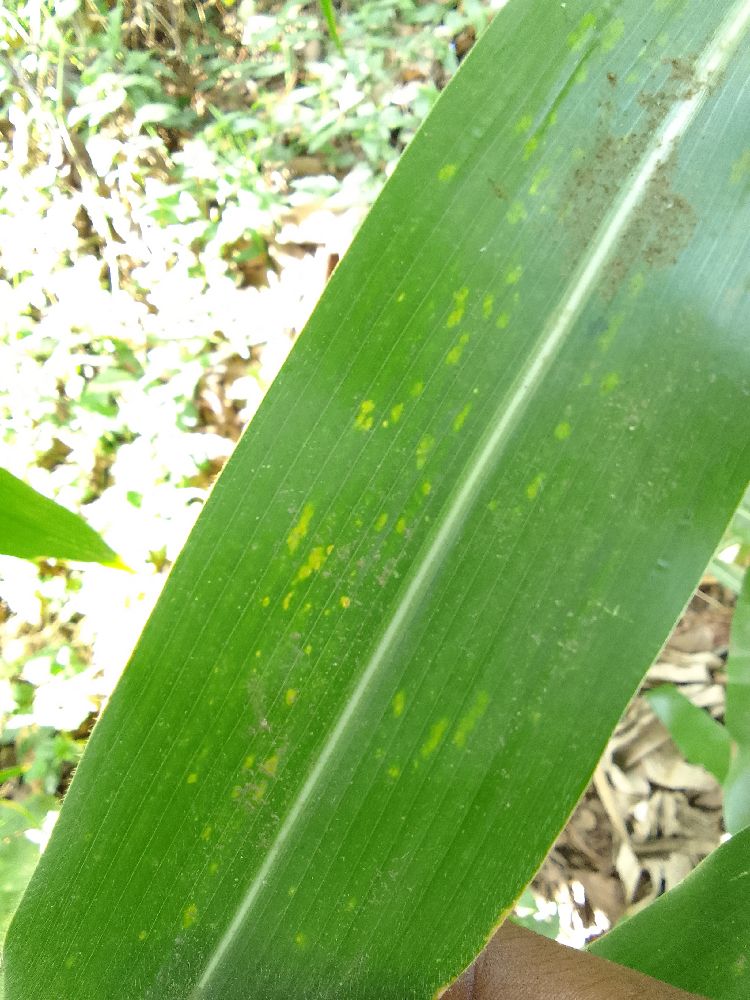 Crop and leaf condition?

maize, healthy
